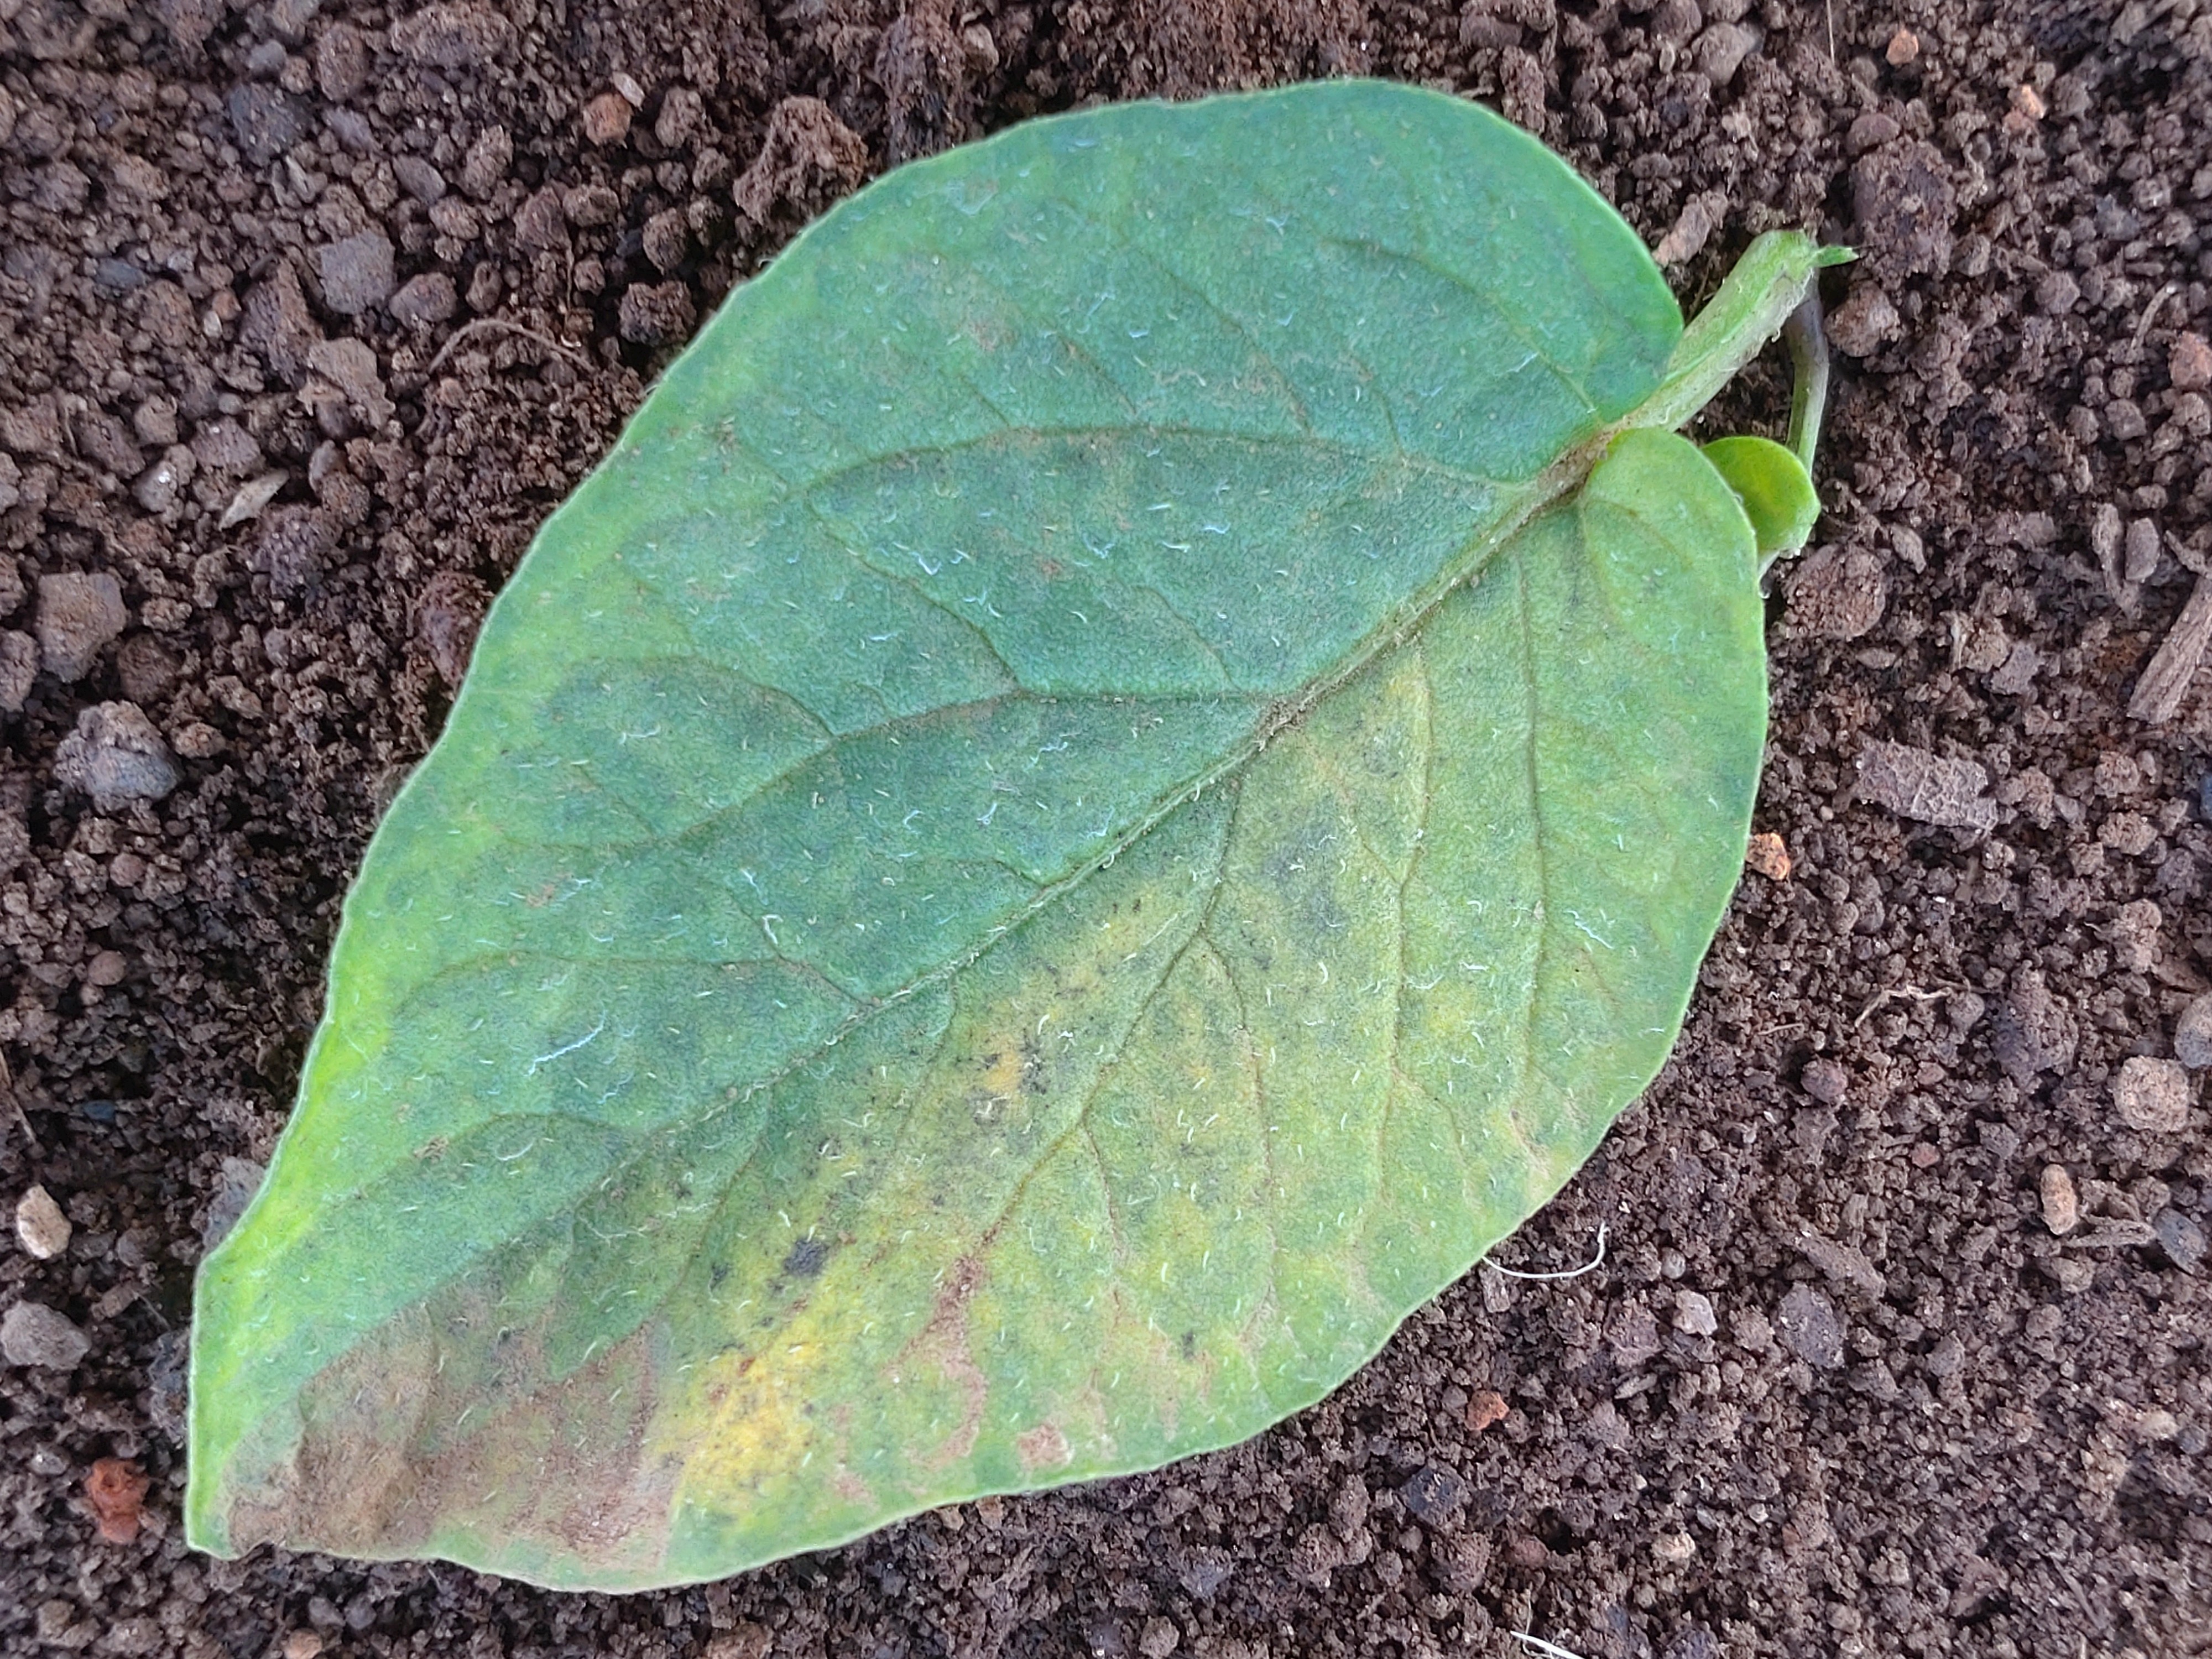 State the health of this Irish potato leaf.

late blight
